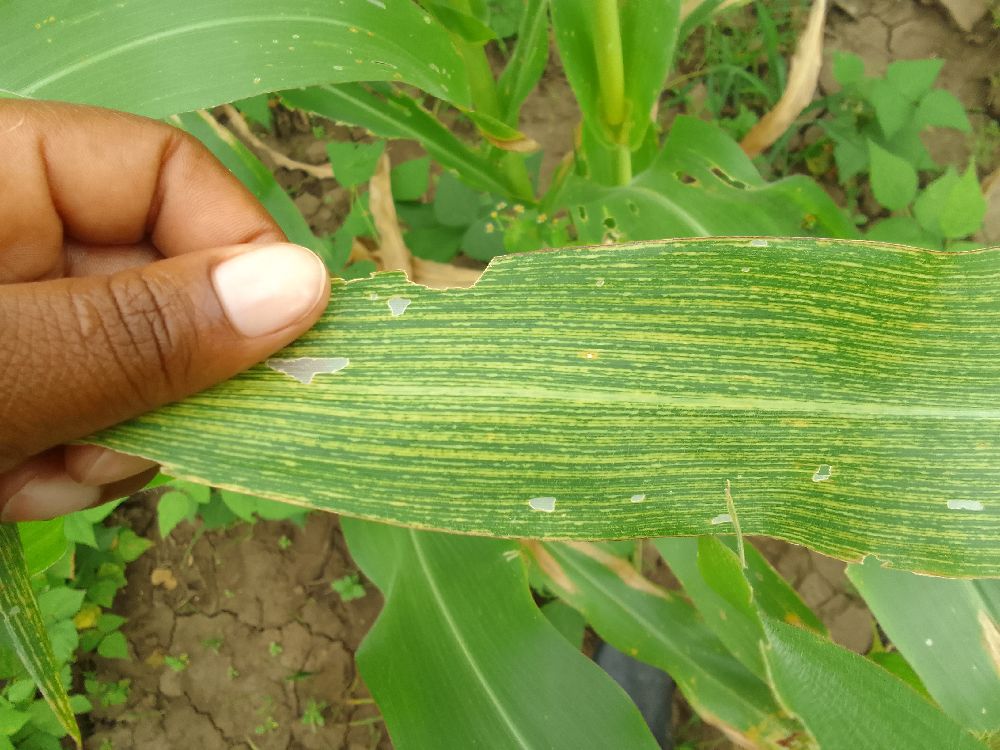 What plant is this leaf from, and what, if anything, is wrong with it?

maize, maize streak virus
